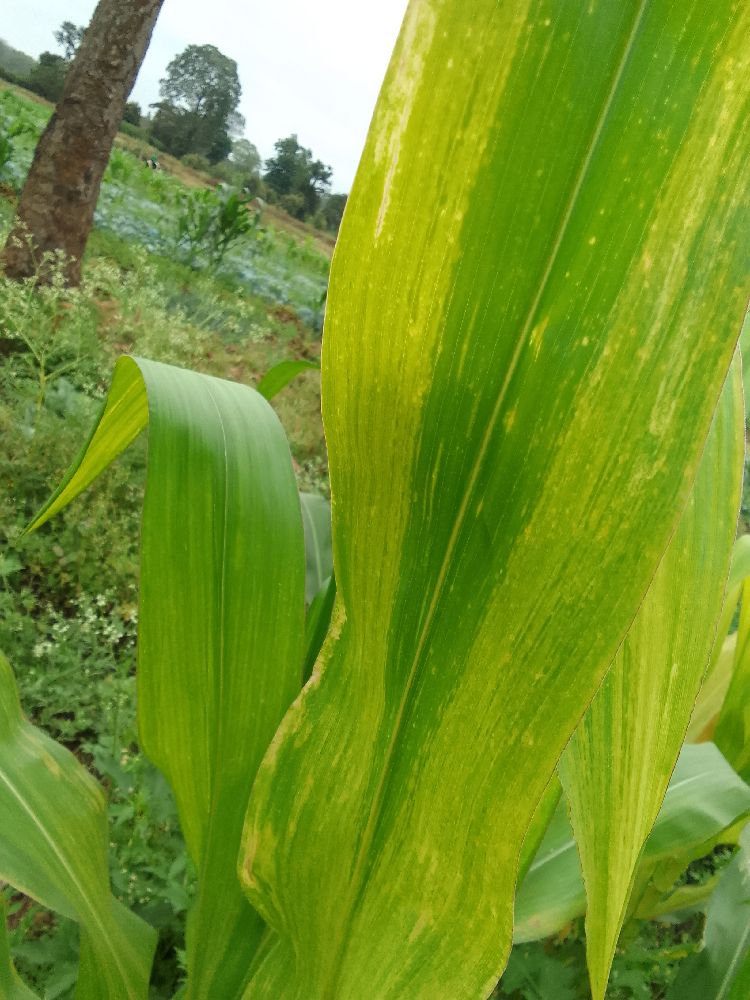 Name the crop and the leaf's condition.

maize, maize lethal necrosis
